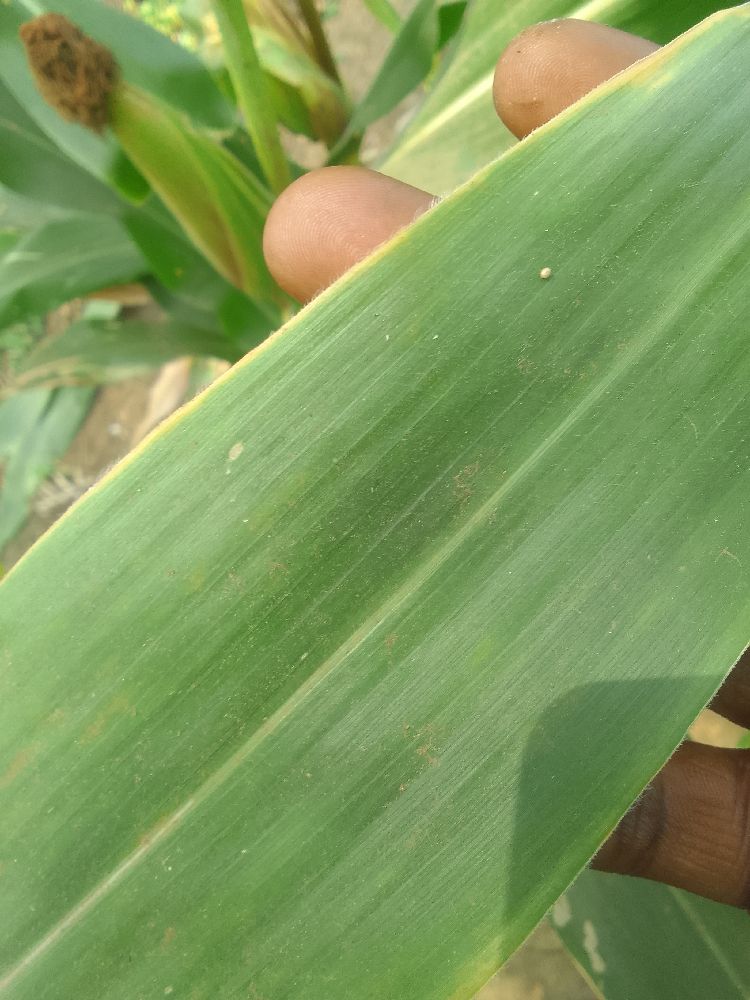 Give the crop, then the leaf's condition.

maize, healthy
